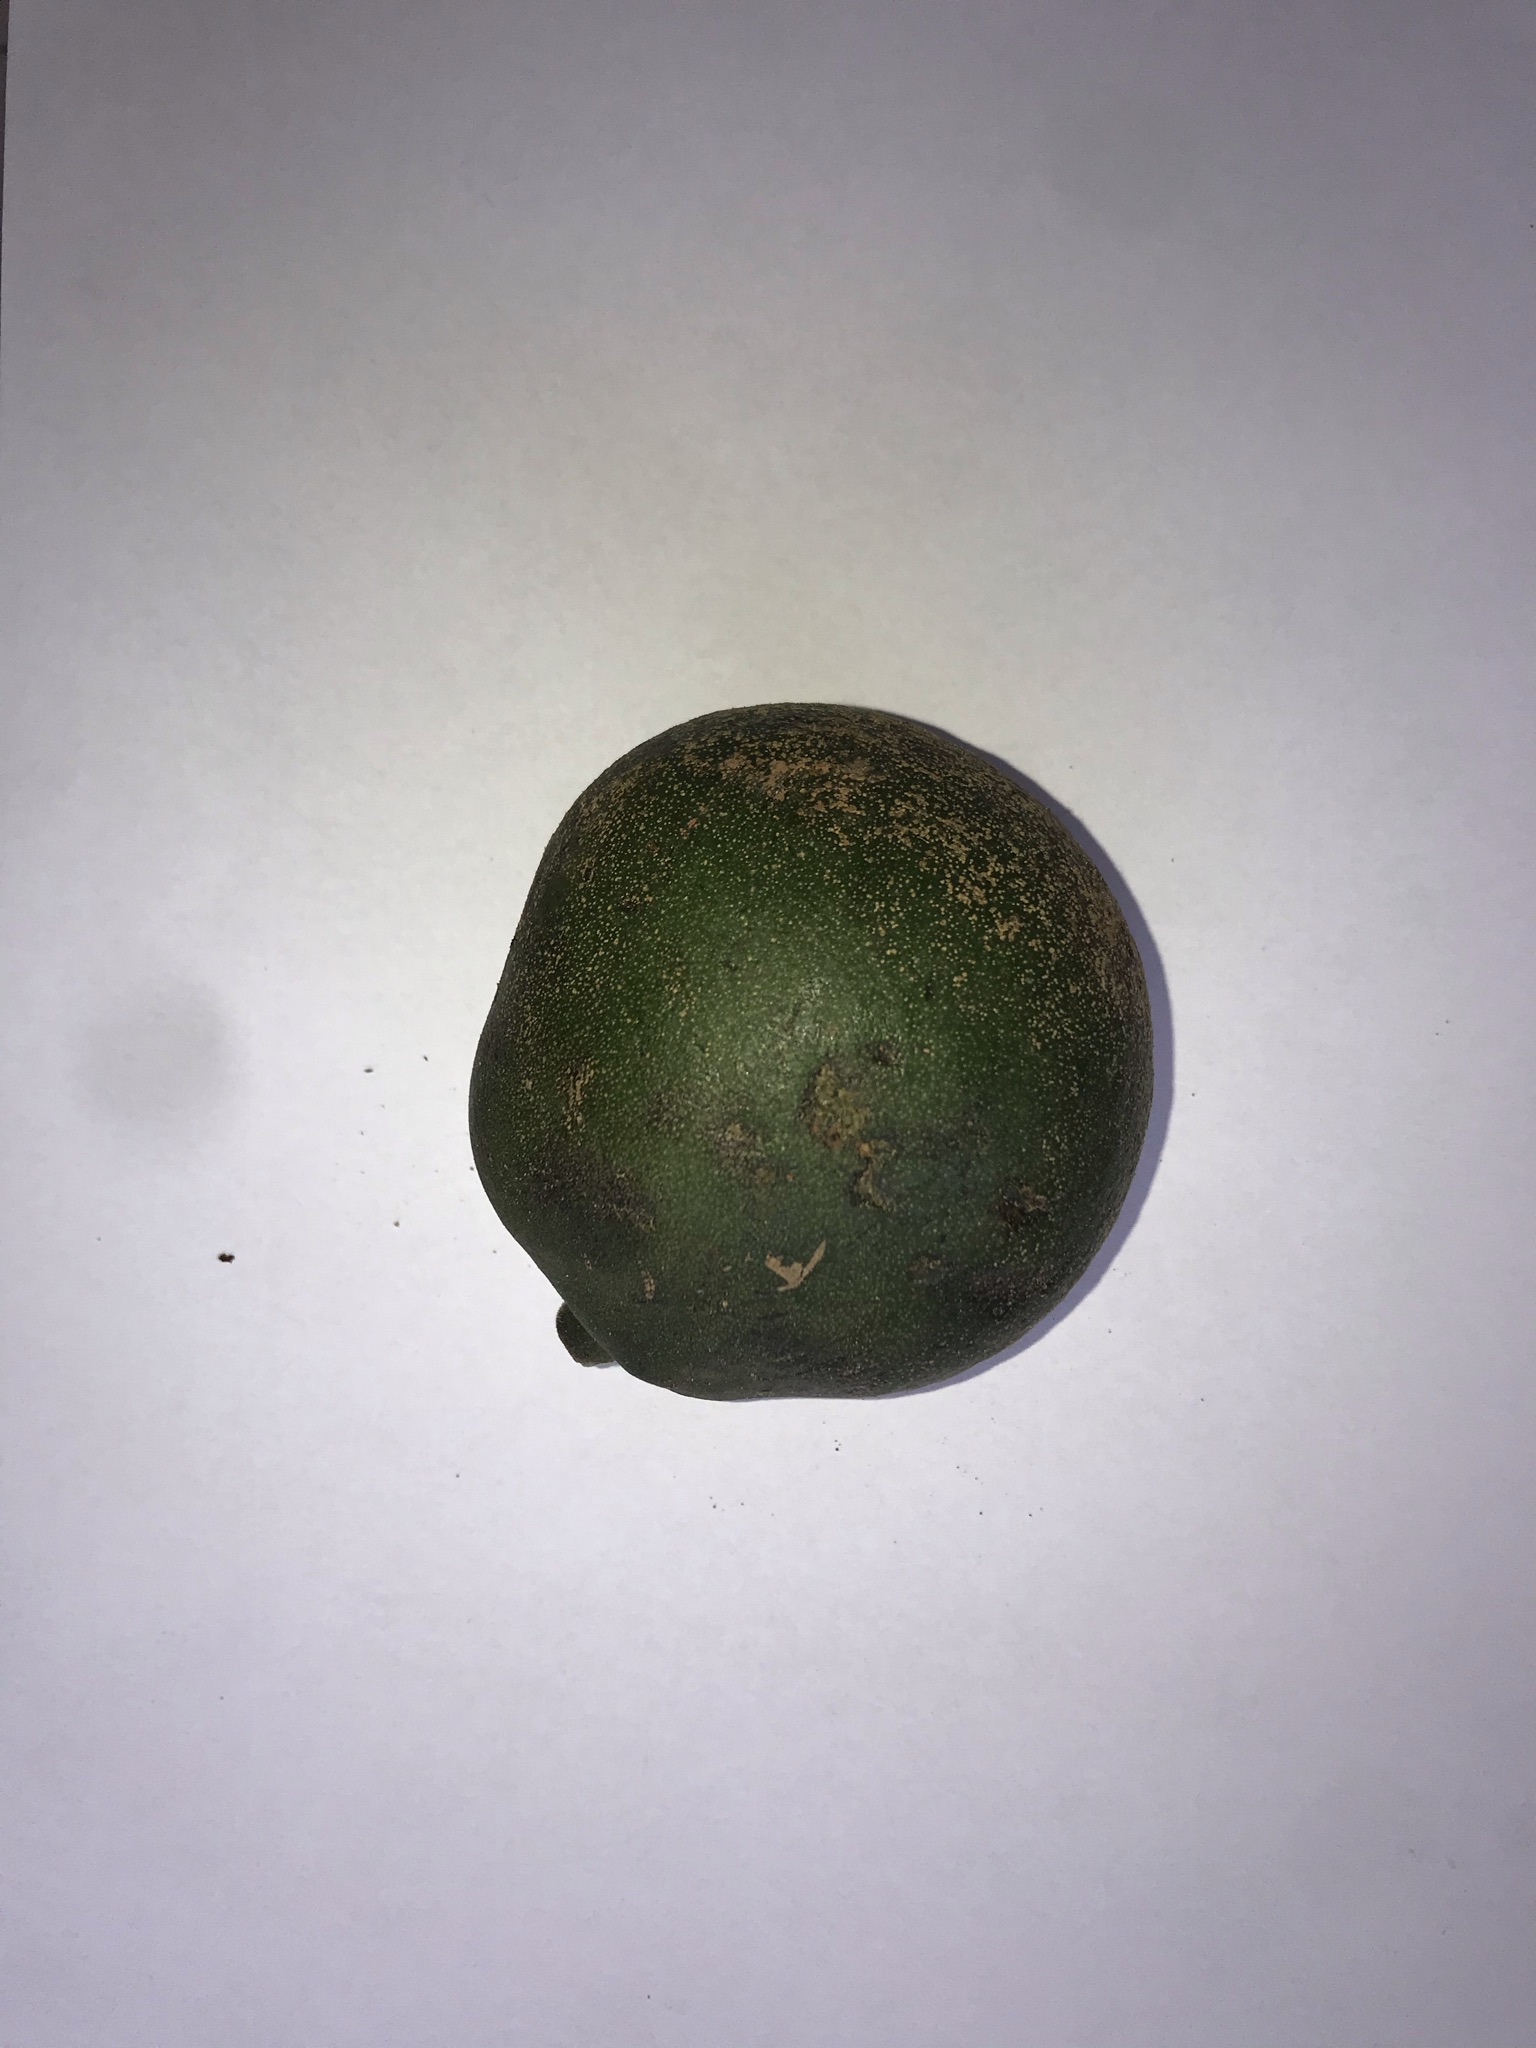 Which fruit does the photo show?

pequi
